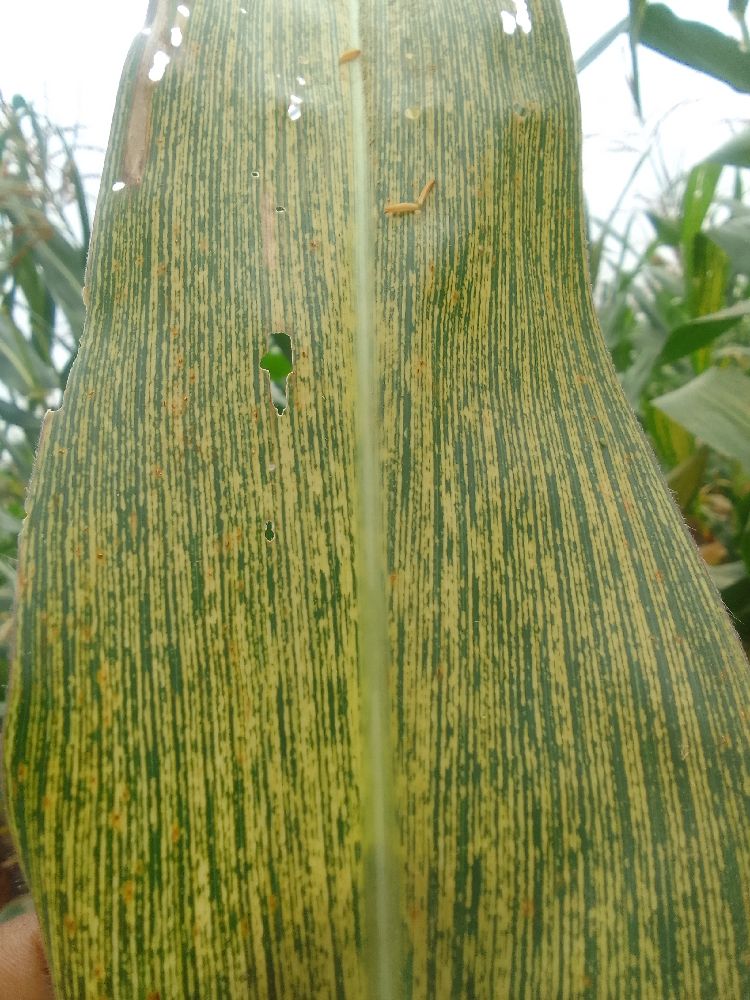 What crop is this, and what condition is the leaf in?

maize, maize streak virus
